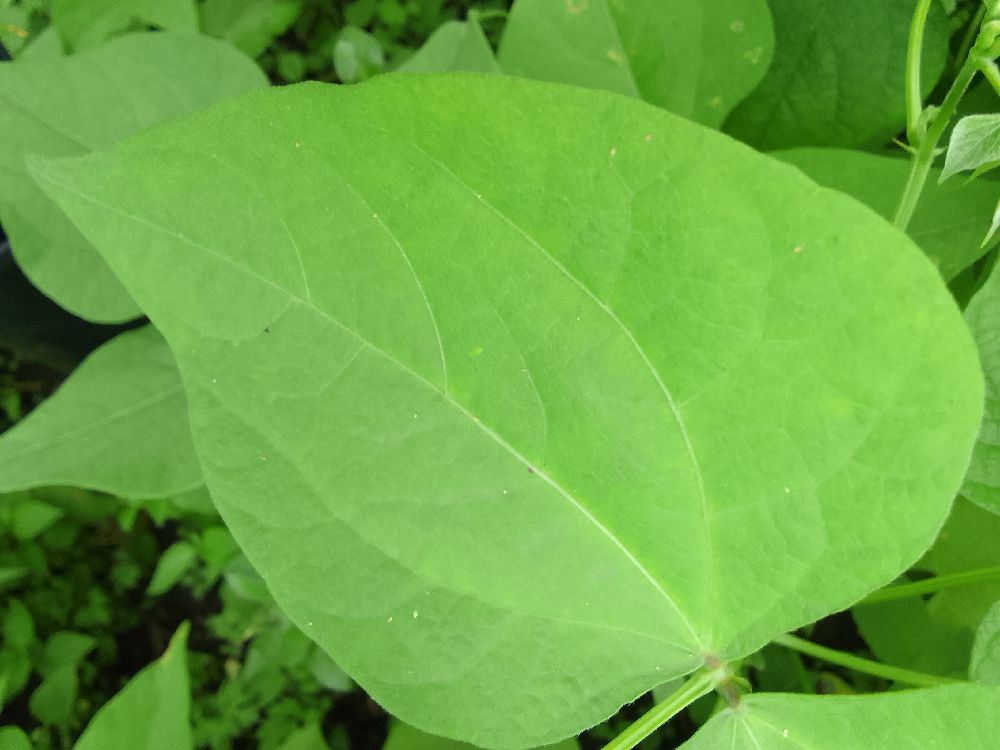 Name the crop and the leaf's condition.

common bean, healthy
